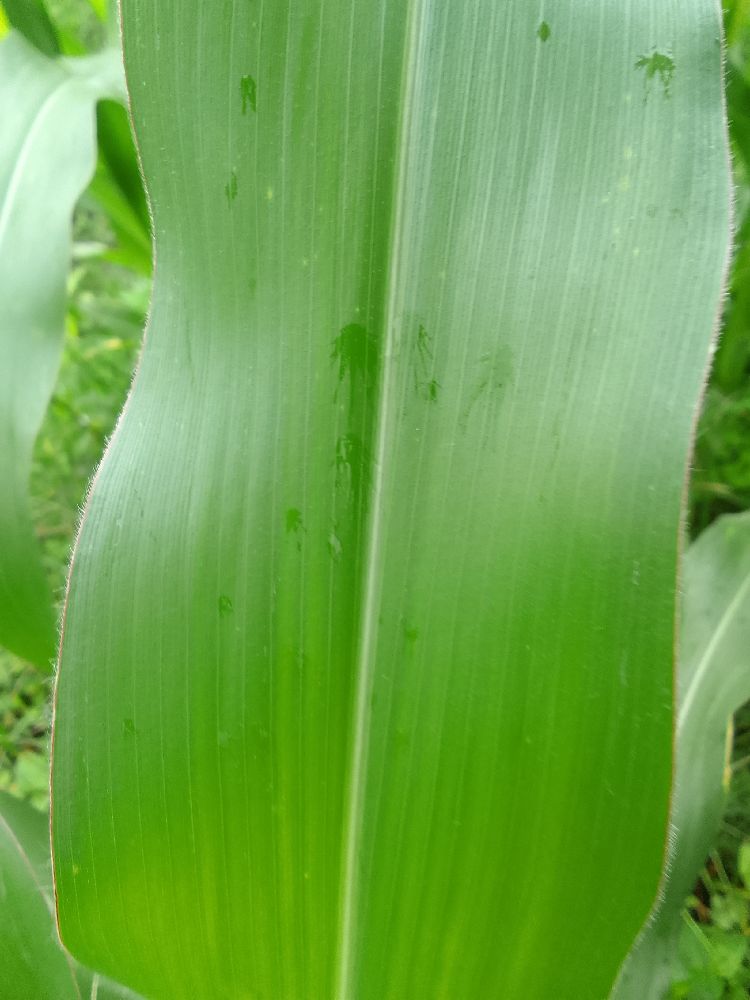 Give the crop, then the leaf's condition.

maize, healthy
